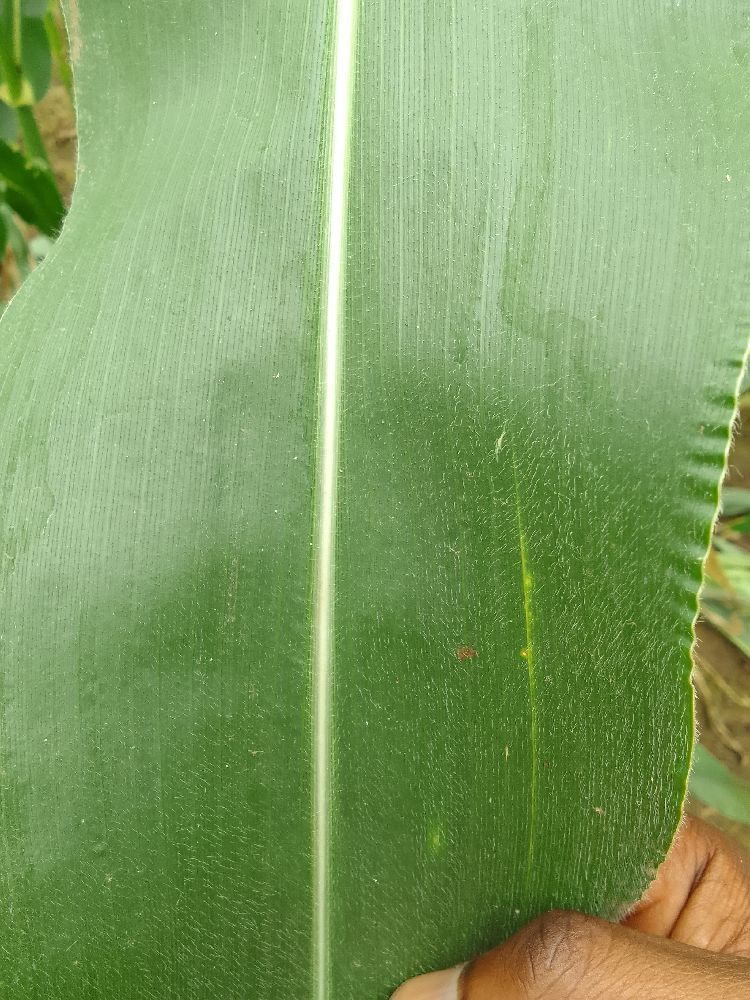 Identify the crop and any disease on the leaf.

maize, healthy
